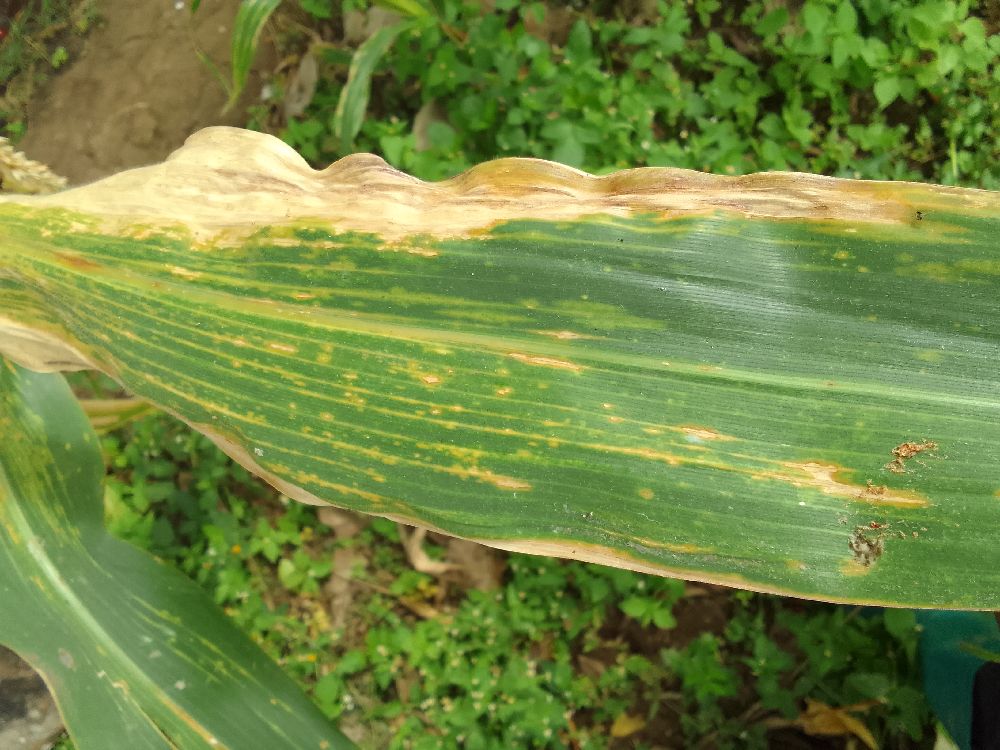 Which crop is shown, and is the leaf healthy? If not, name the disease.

maize, maize lethal necrosis
